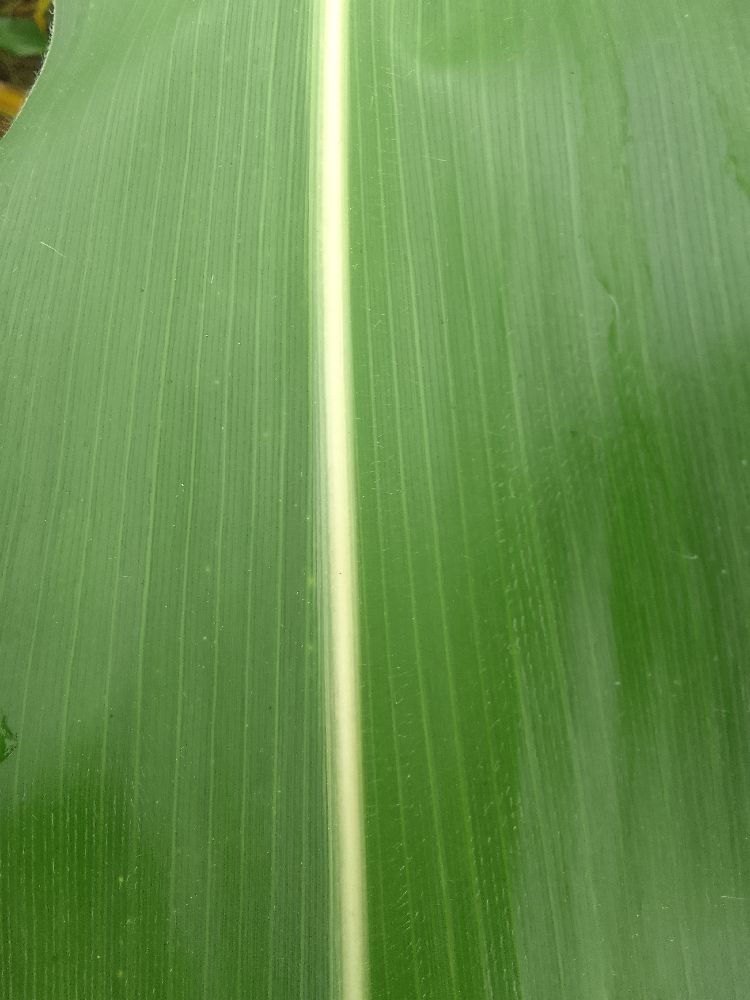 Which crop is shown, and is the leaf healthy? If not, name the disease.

maize, healthy
